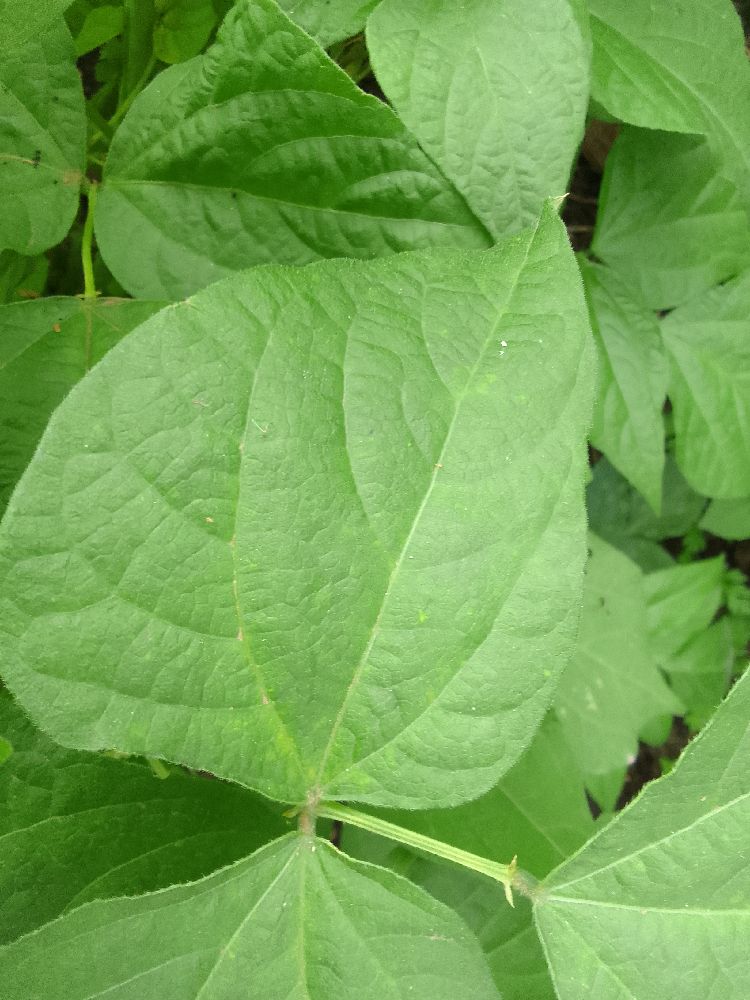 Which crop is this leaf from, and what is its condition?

common bean, healthy
